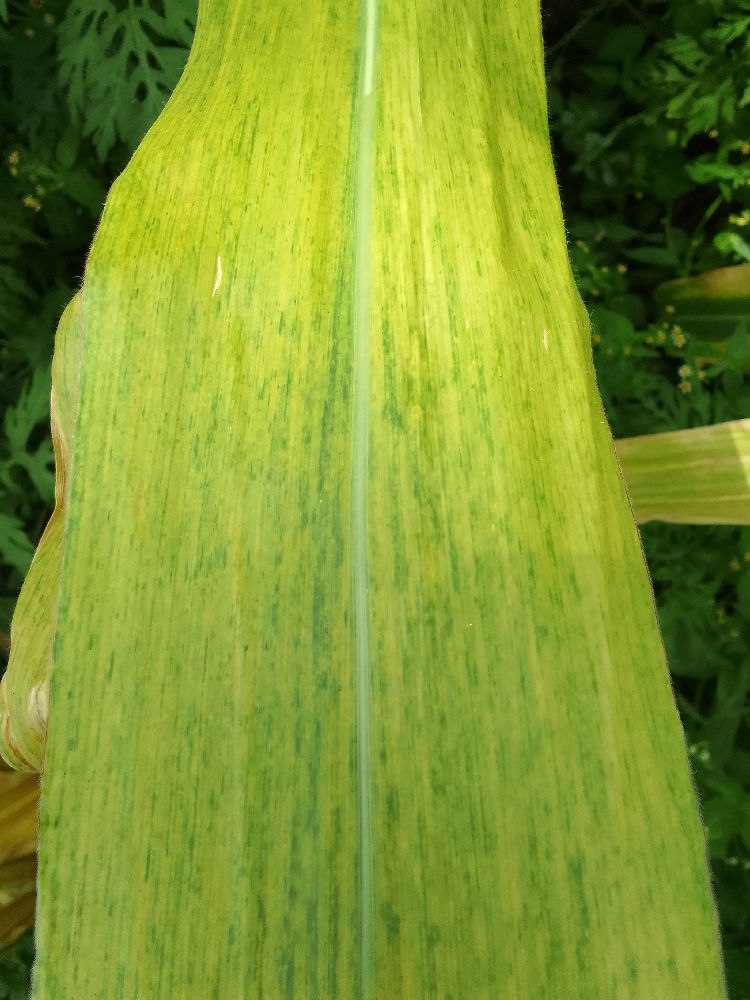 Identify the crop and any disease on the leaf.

maize, maize lethal necrosis
